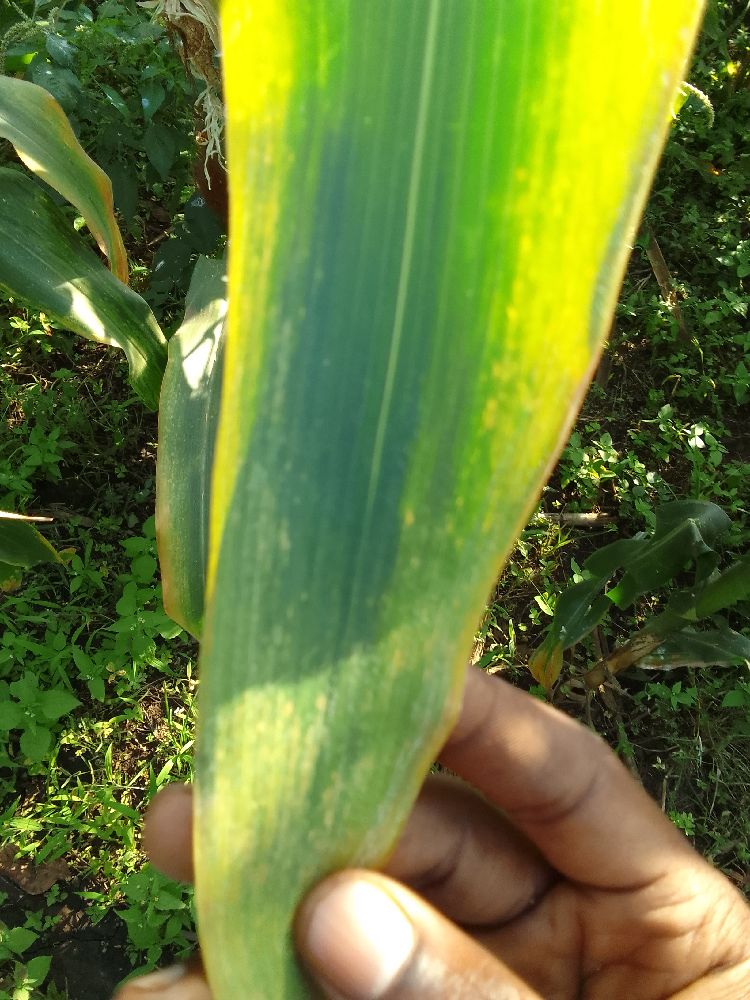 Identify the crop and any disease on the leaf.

maize, maize lethal necrosis
